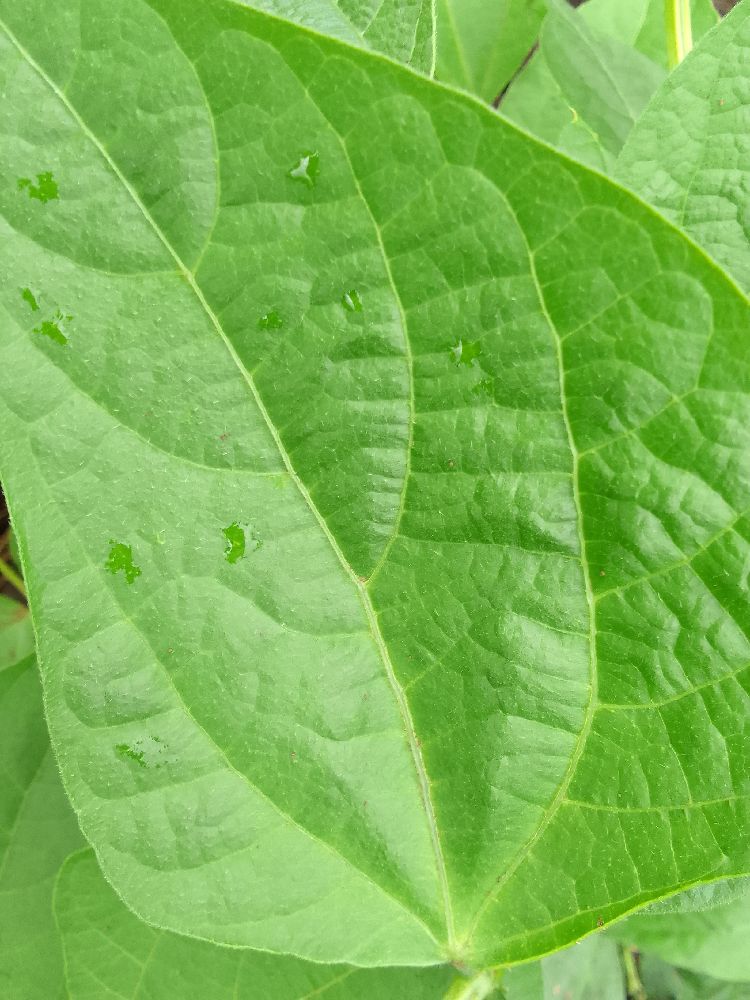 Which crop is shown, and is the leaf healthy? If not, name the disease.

common bean, healthy
